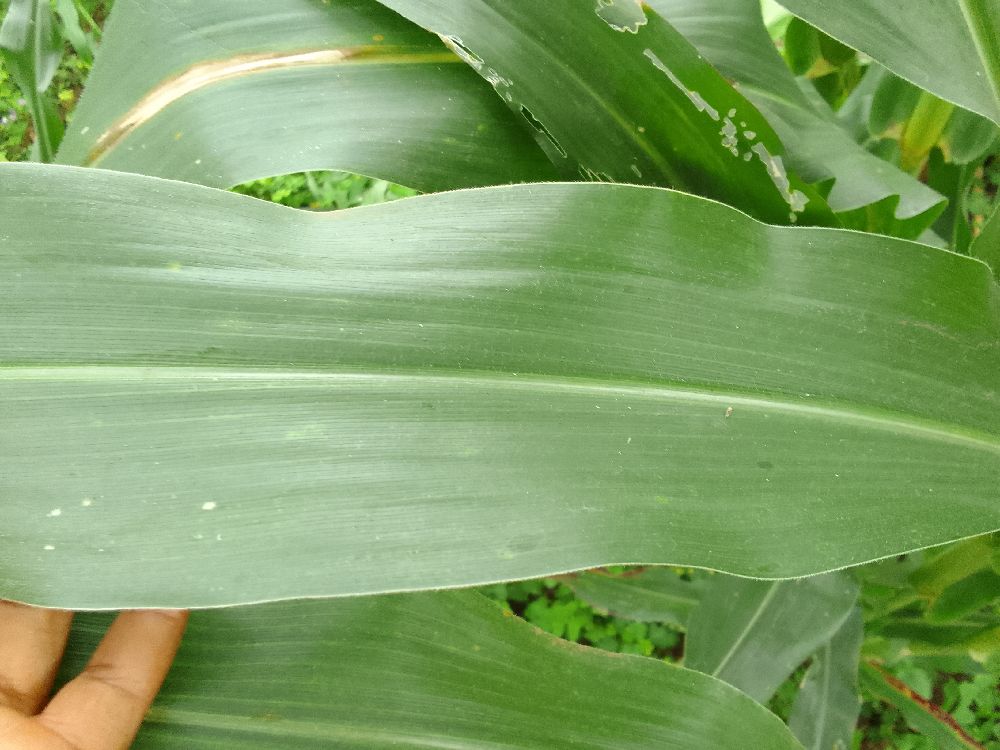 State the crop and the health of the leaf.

maize, healthy
